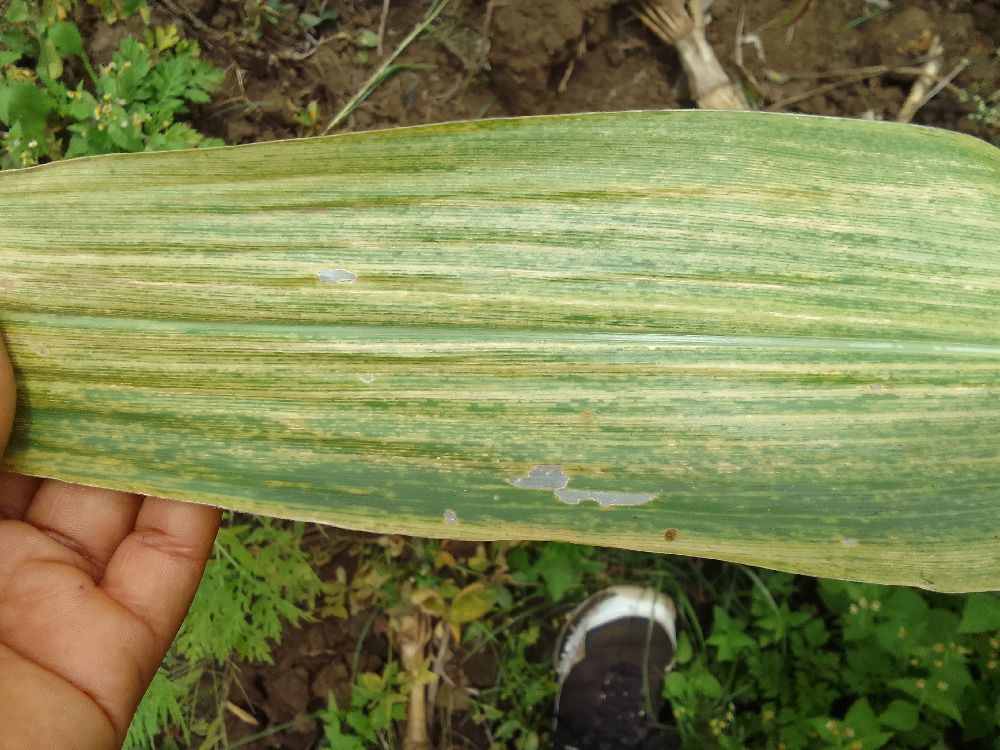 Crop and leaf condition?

maize, maize lethal necrosis
